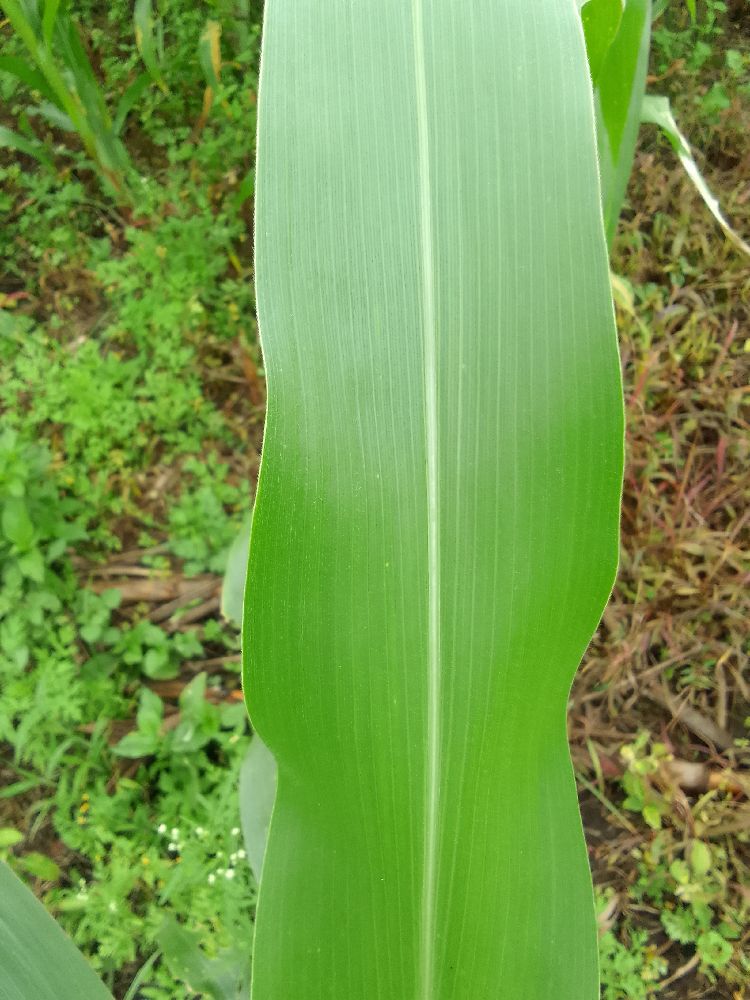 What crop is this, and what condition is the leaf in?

maize, healthy
